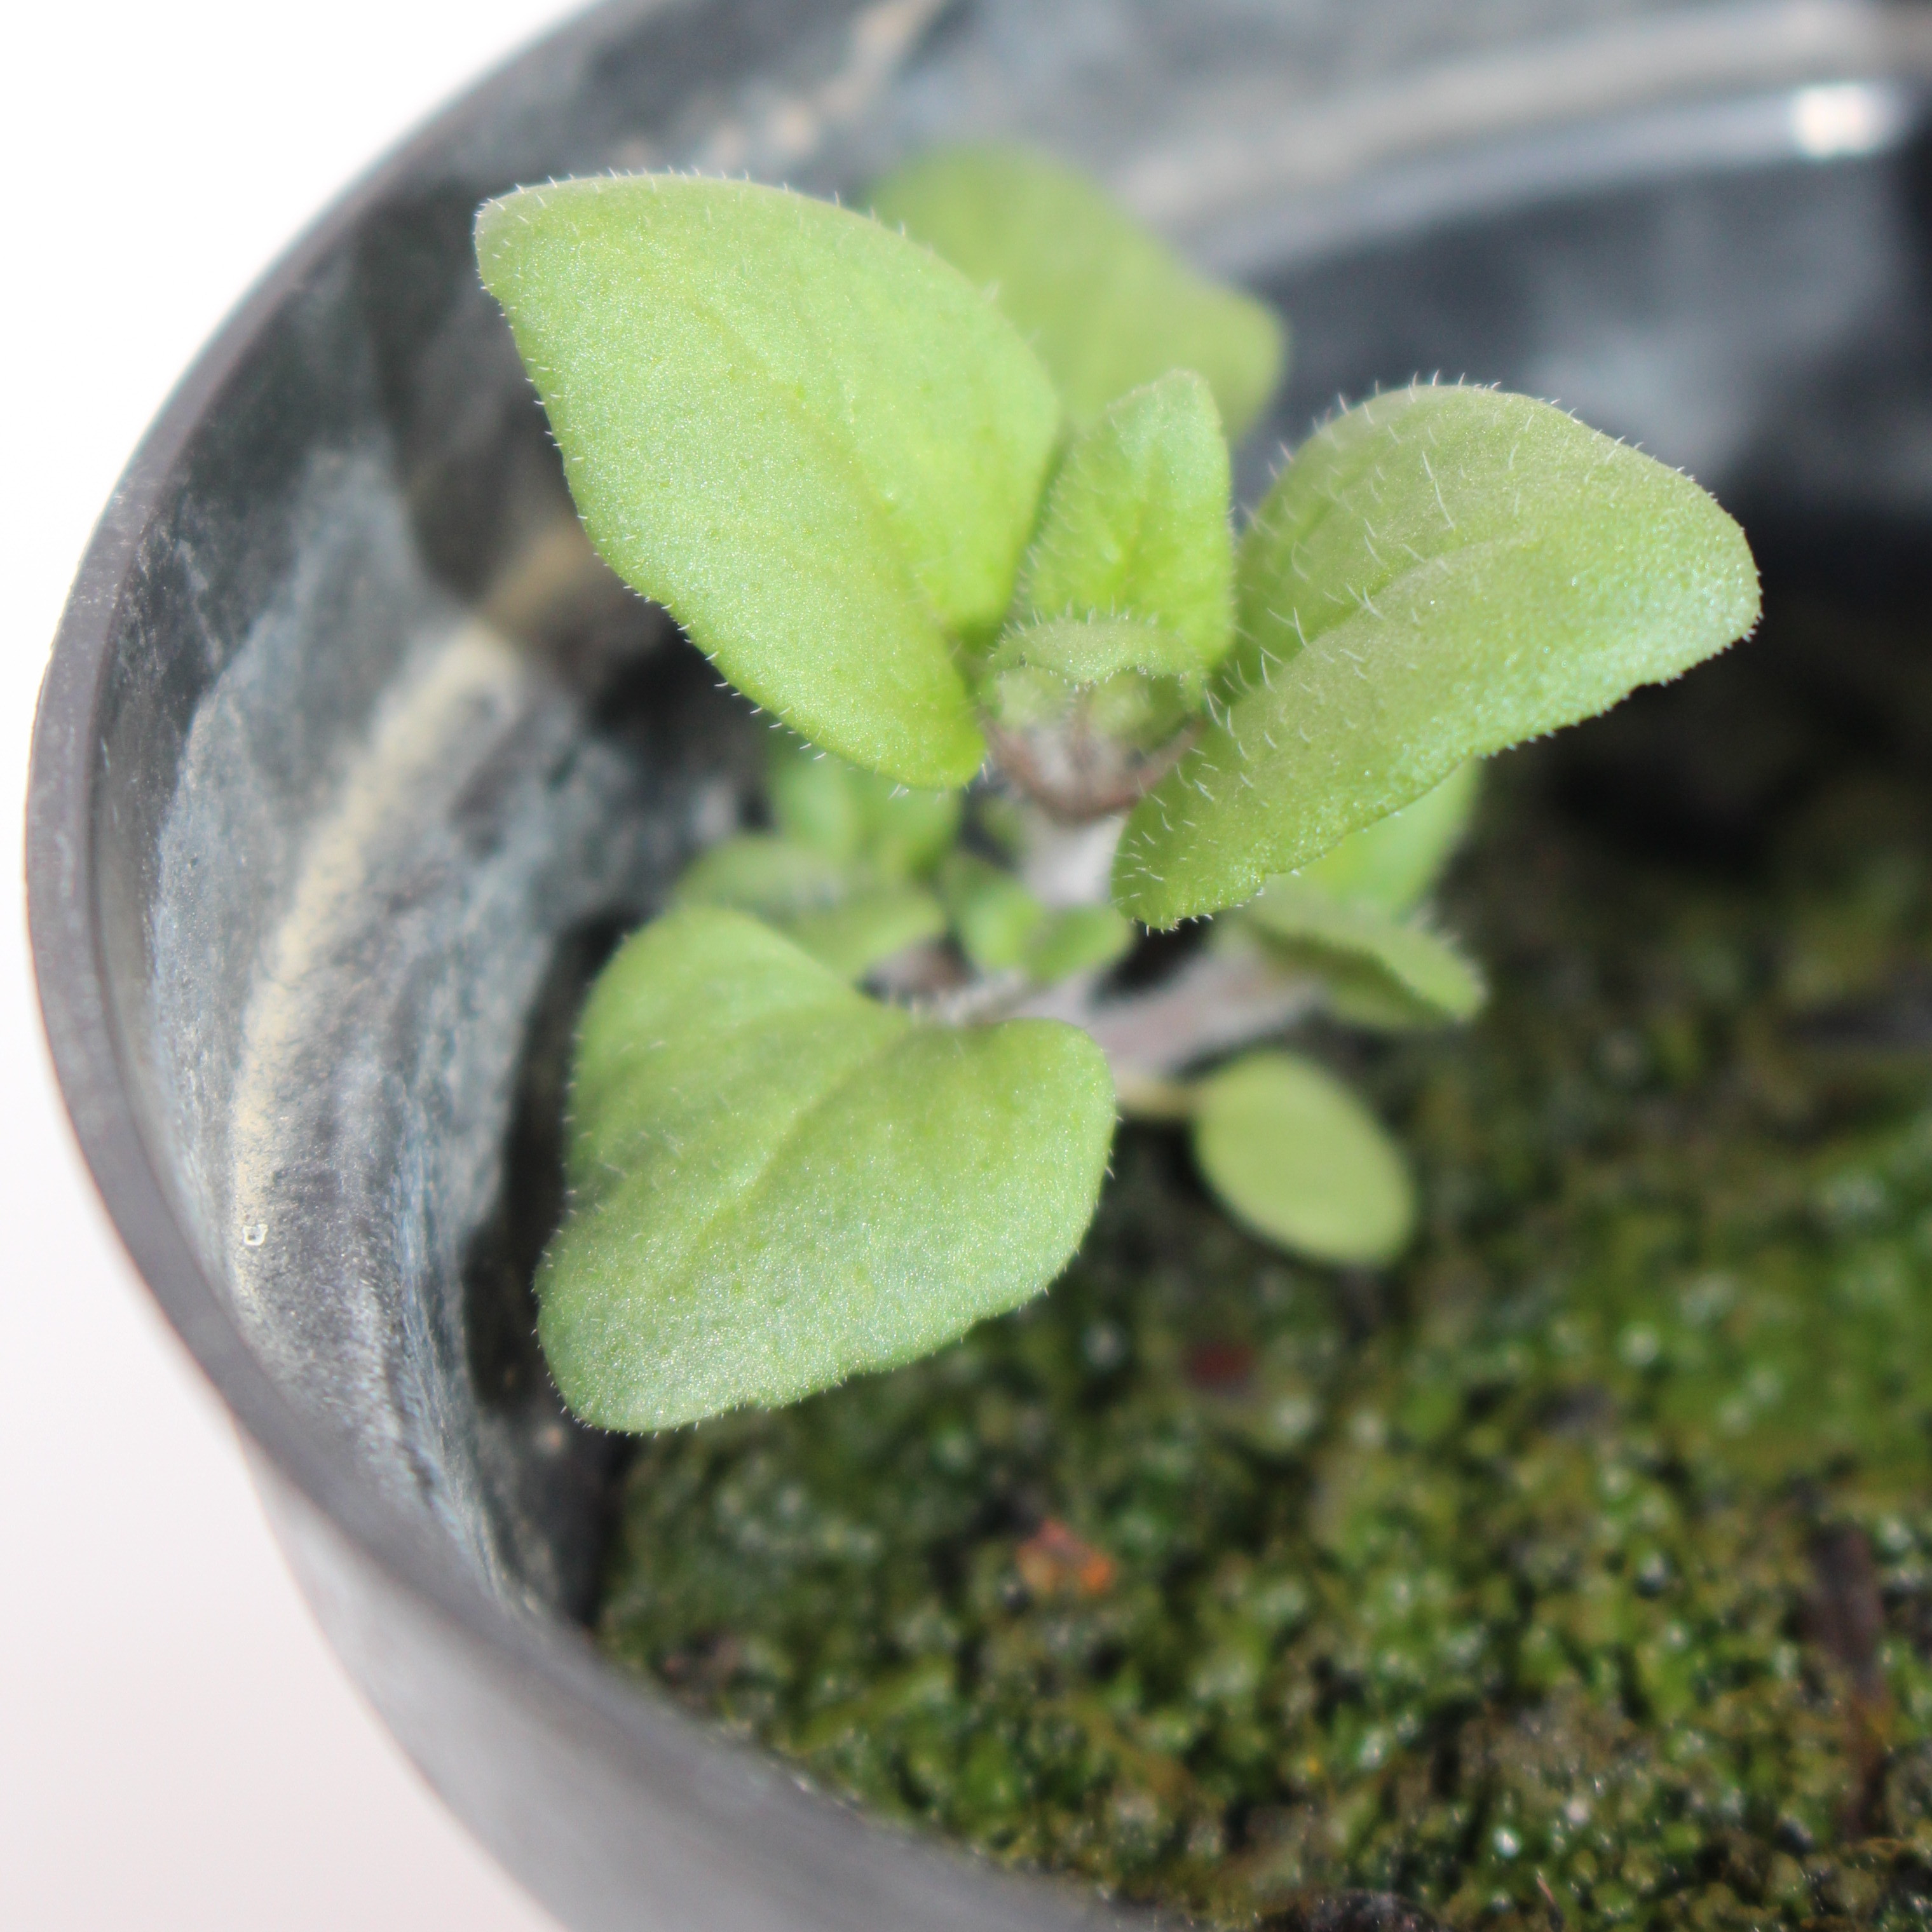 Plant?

Veronica persica
